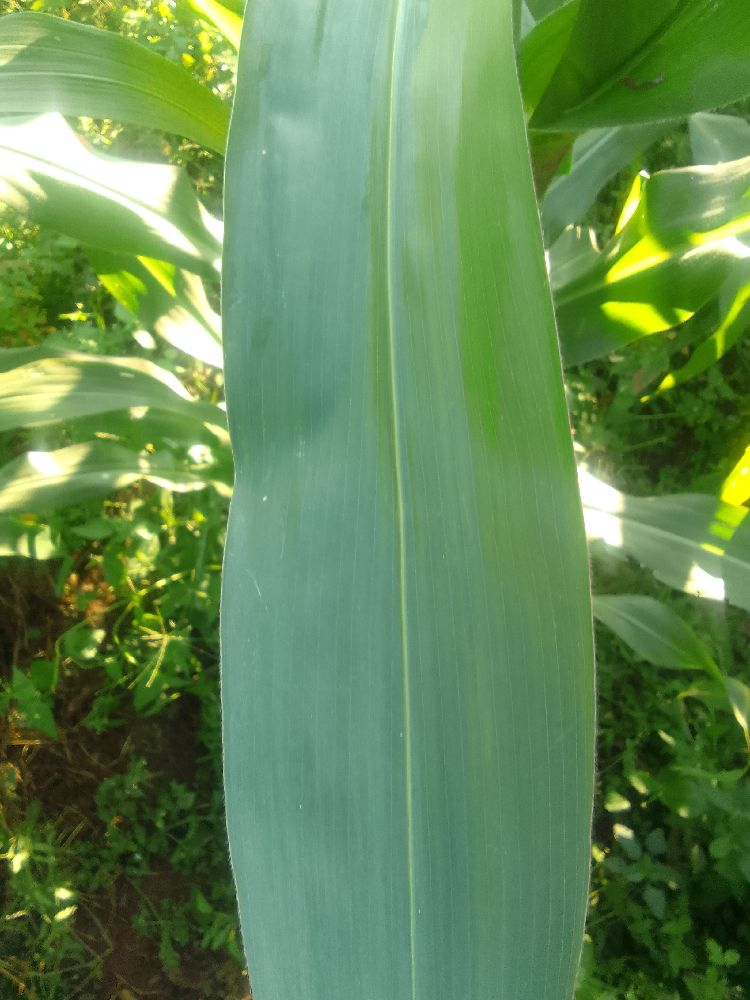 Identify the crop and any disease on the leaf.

maize, healthy
